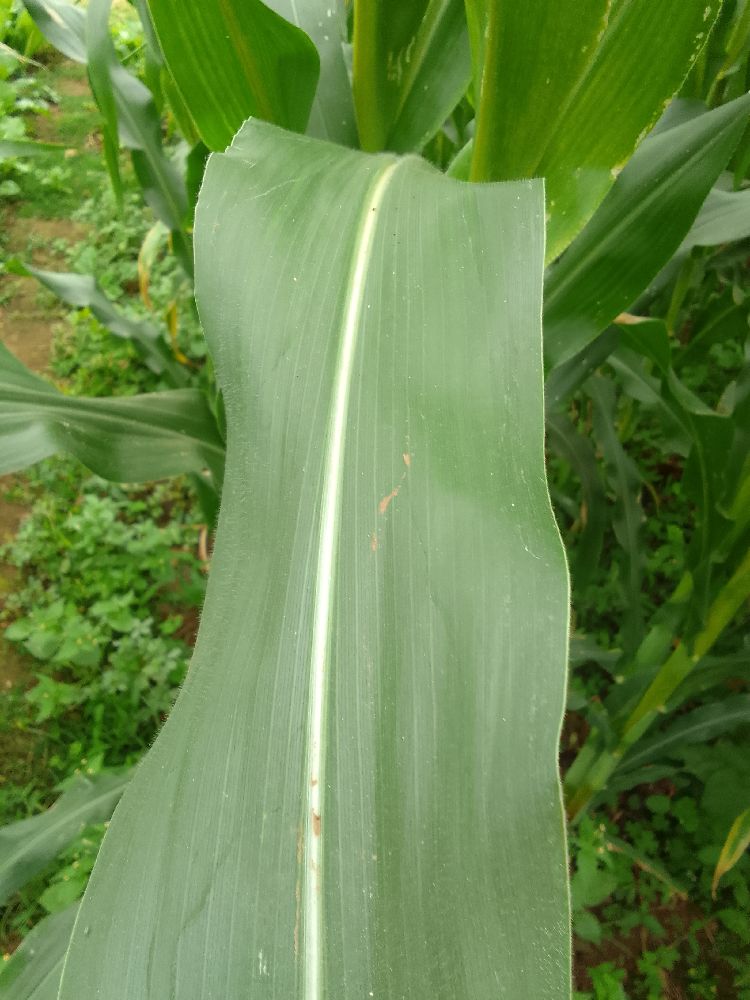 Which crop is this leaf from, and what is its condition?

maize, healthy
